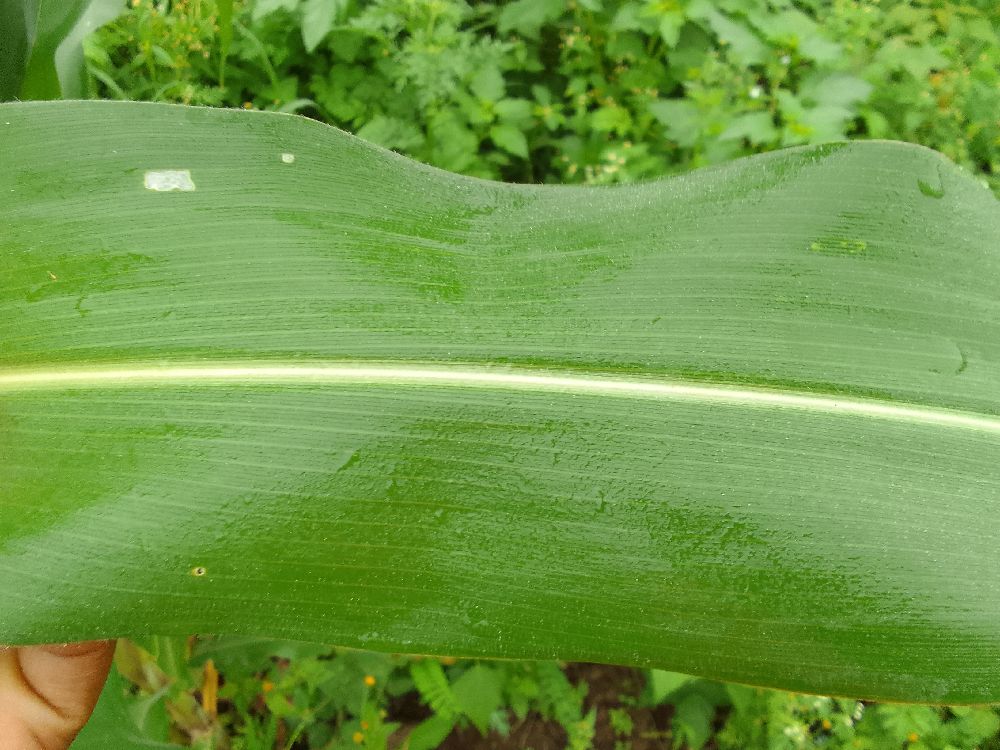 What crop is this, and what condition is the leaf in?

maize, healthy
